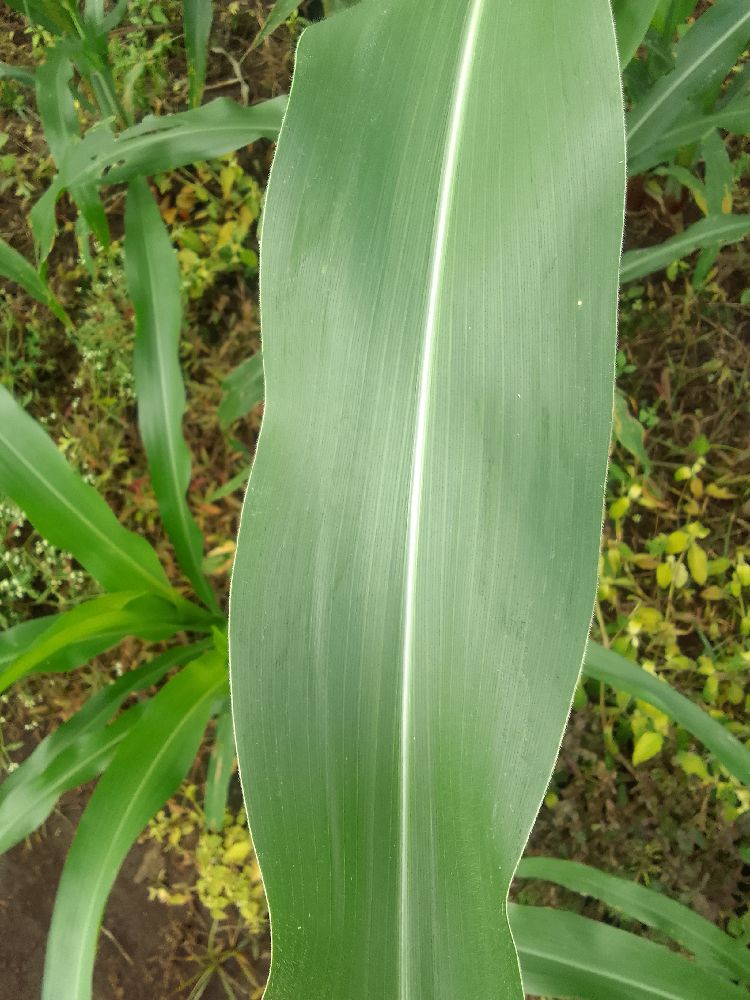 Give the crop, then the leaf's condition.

maize, healthy
